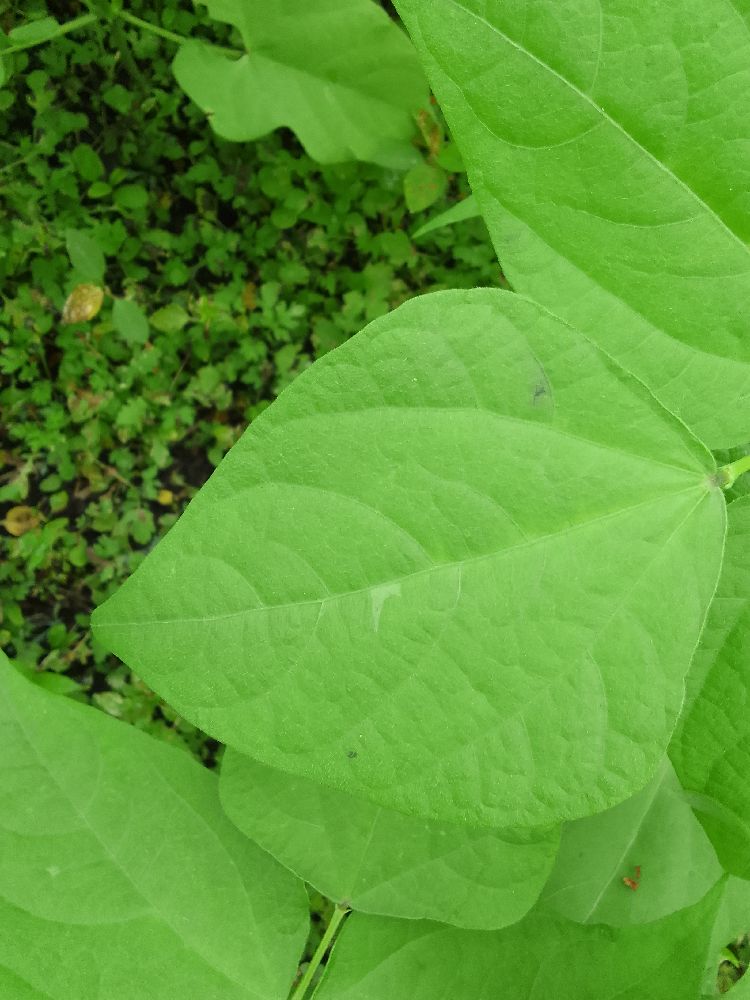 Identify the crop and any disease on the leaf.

common bean, healthy
